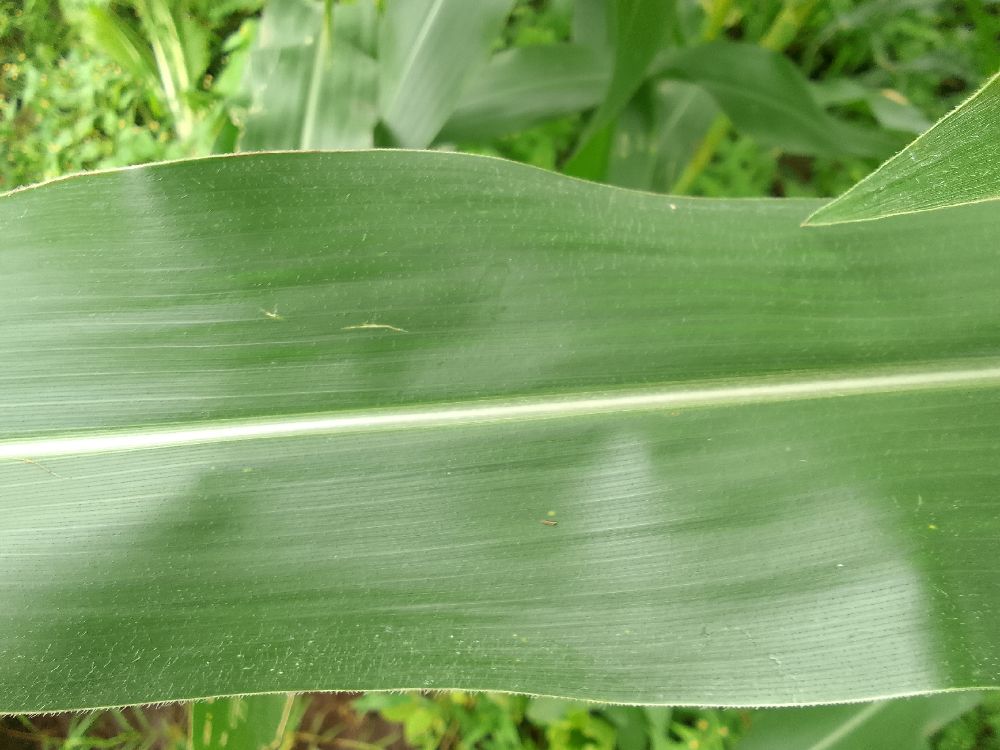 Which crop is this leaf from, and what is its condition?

maize, healthy
